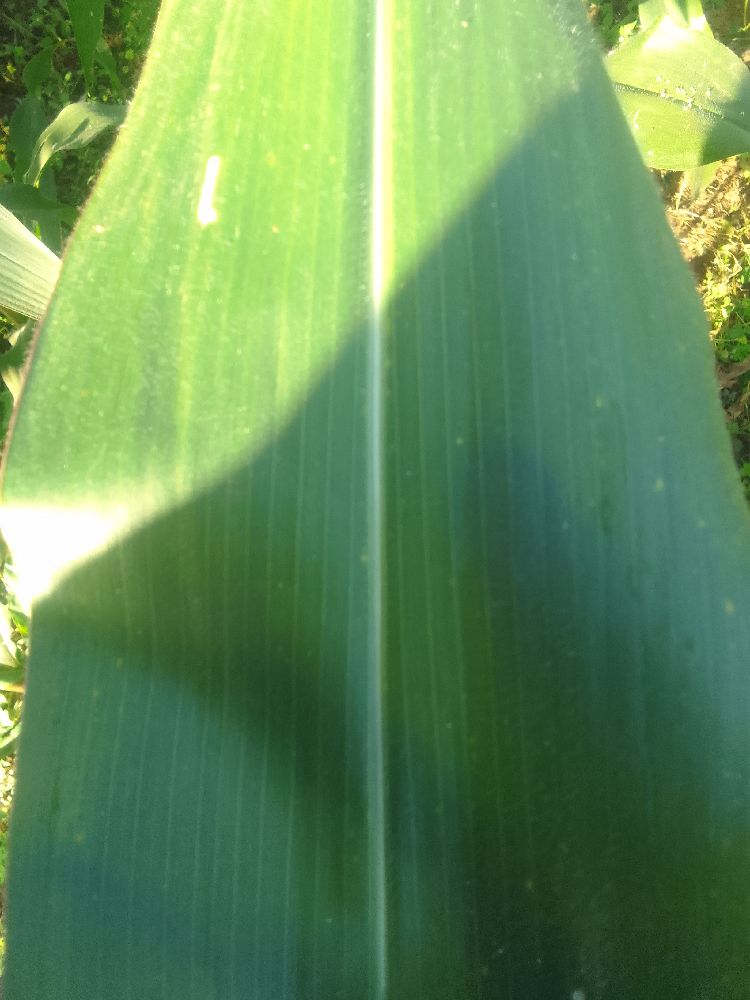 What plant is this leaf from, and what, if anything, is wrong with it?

maize, healthy
